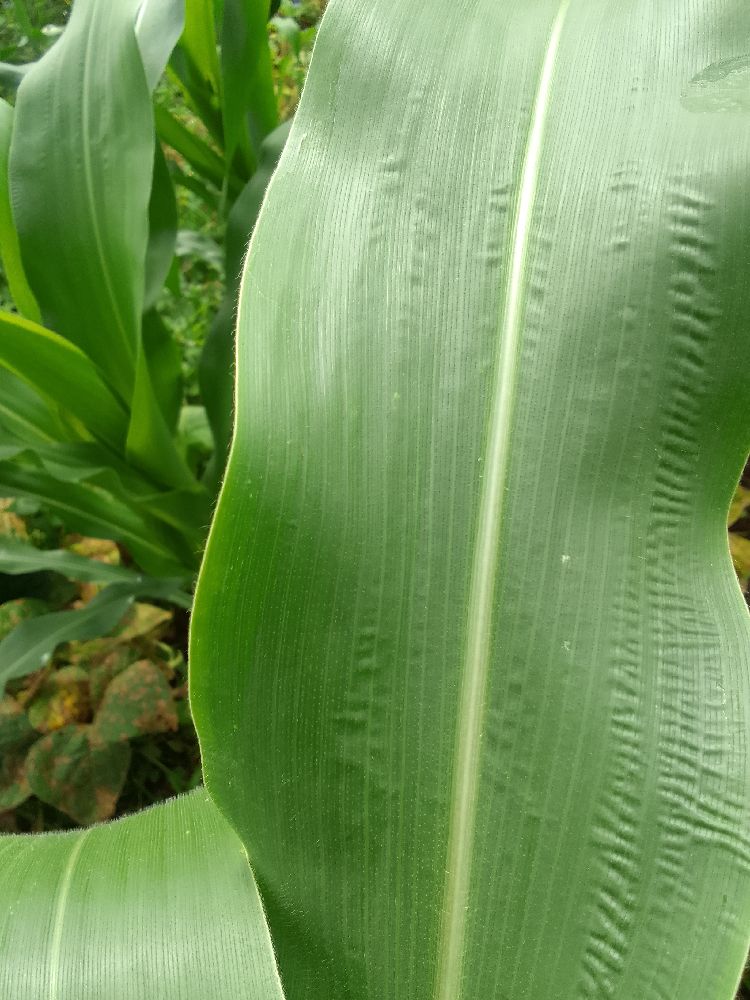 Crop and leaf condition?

maize, healthy
